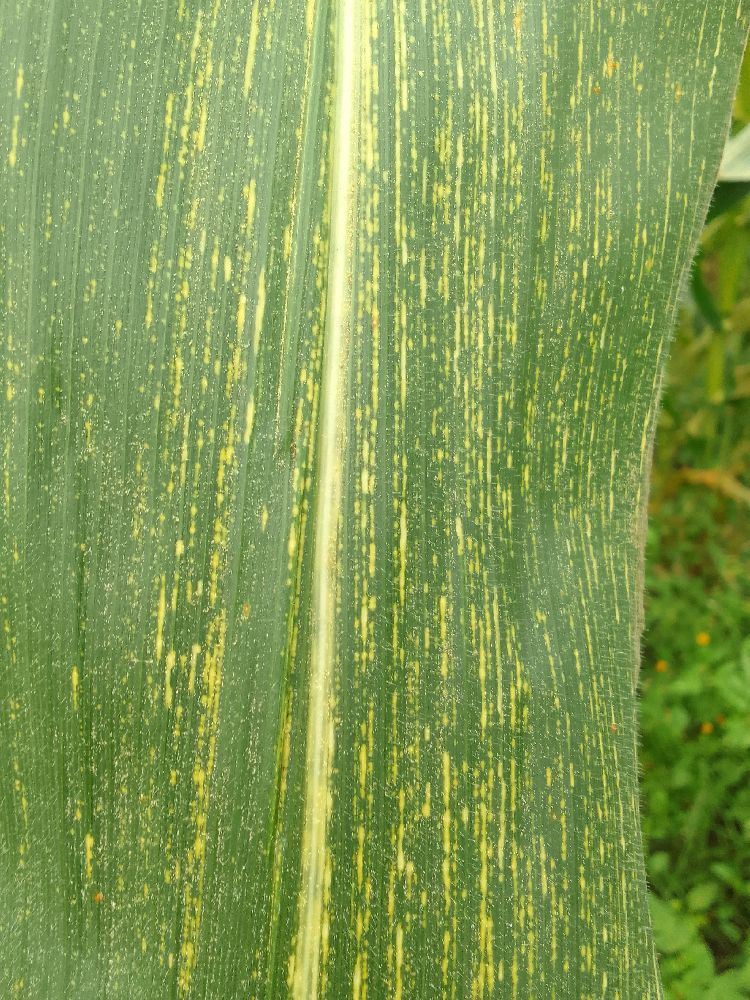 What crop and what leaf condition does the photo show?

maize, maize streak virus
